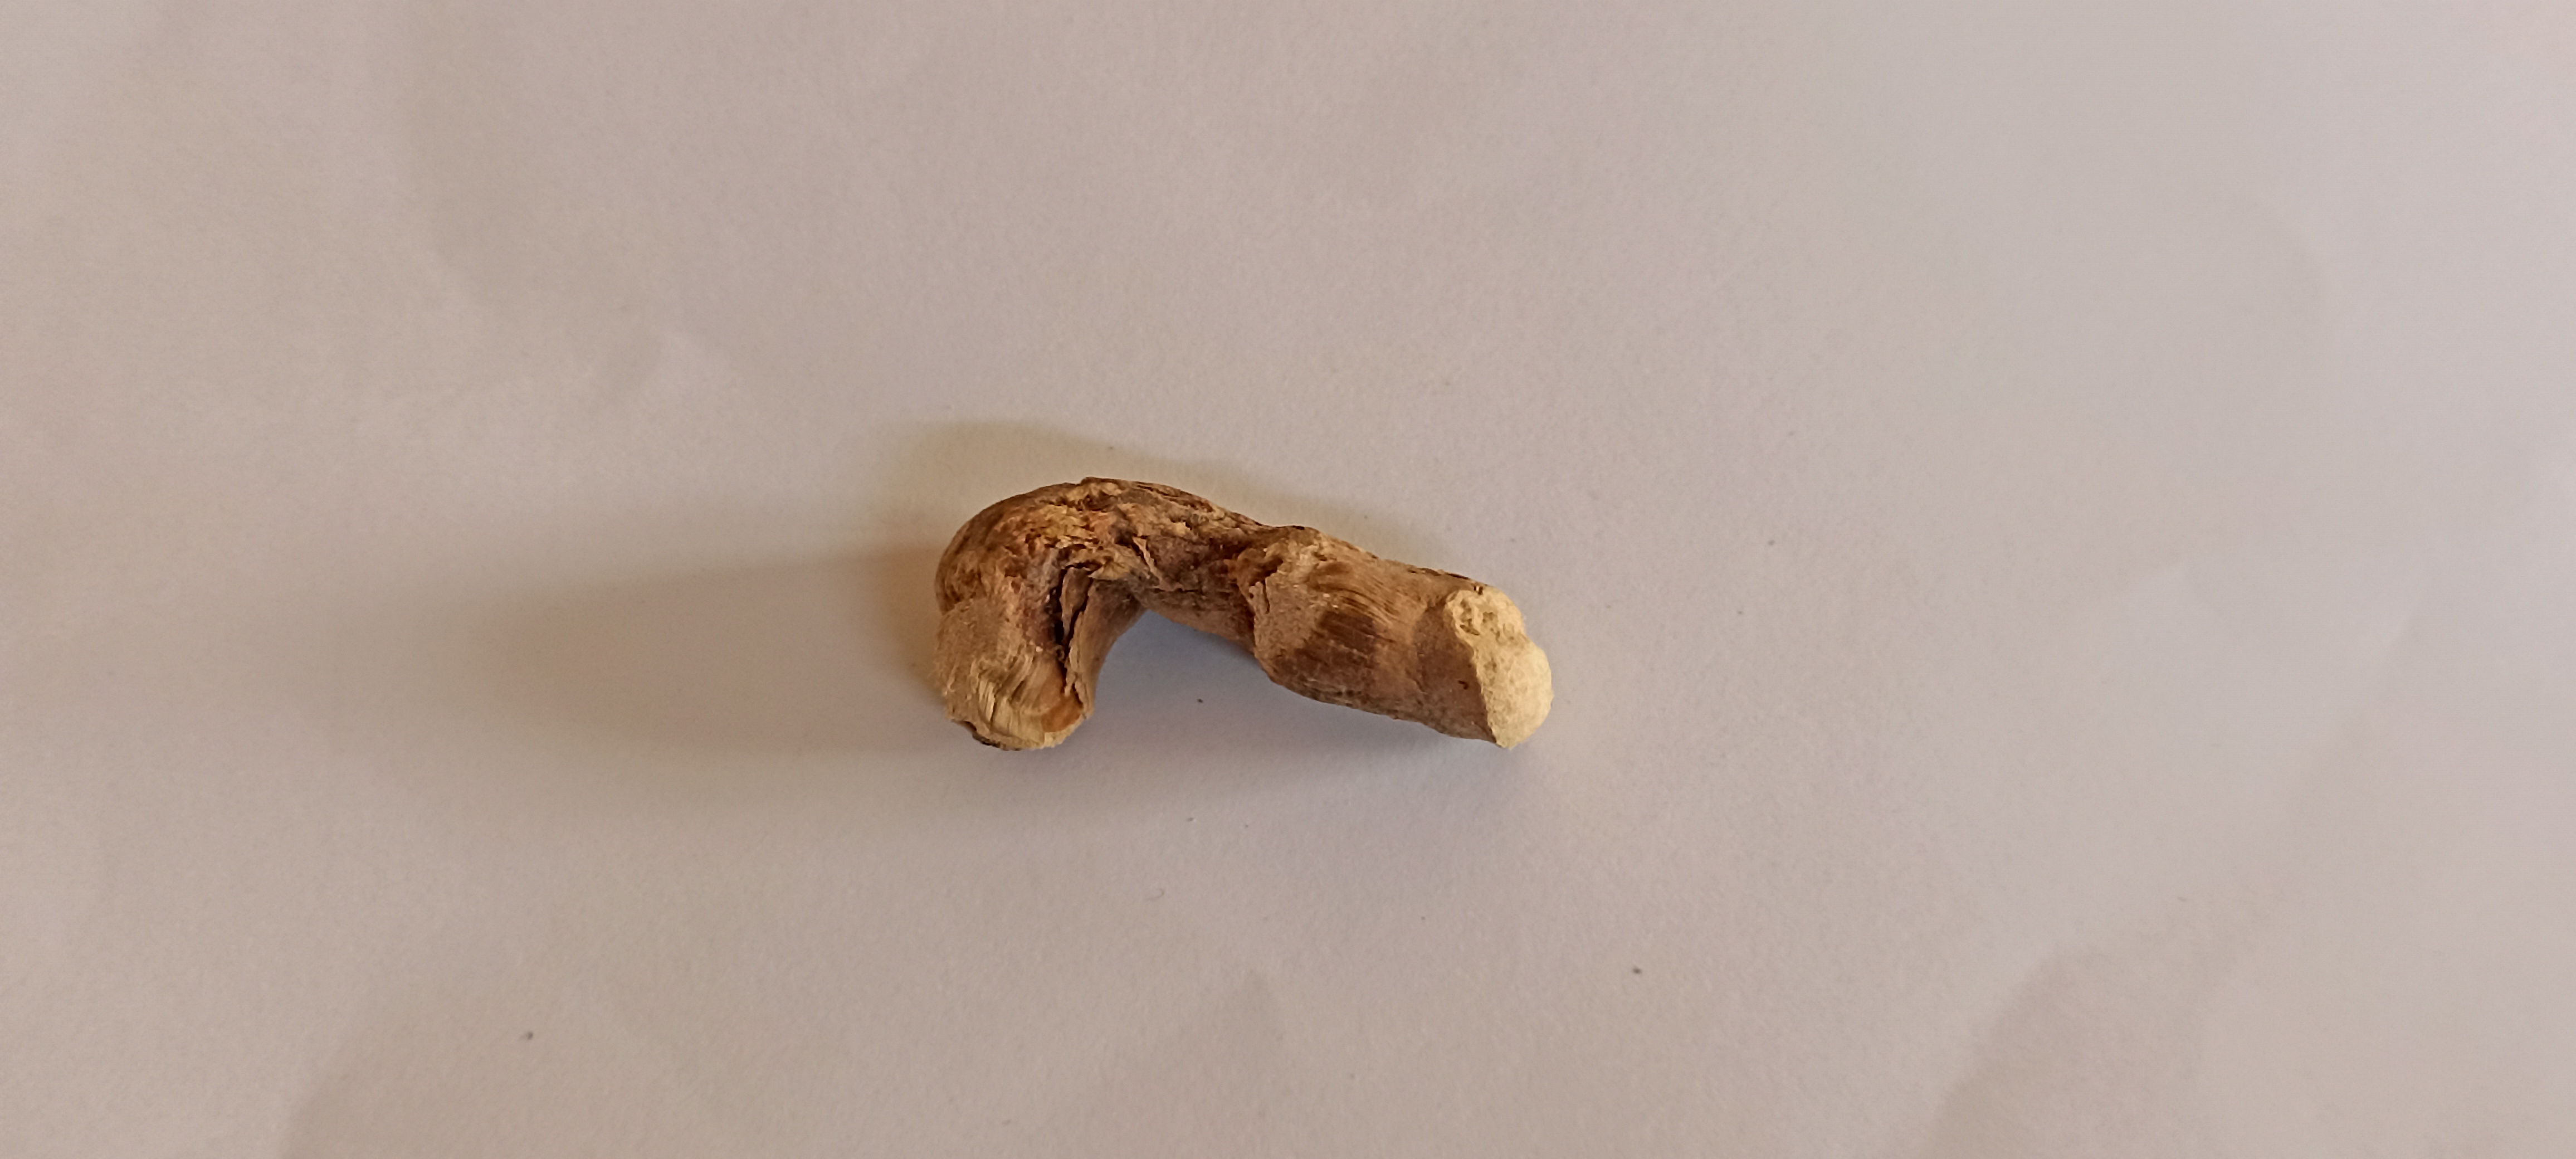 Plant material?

vekhand
